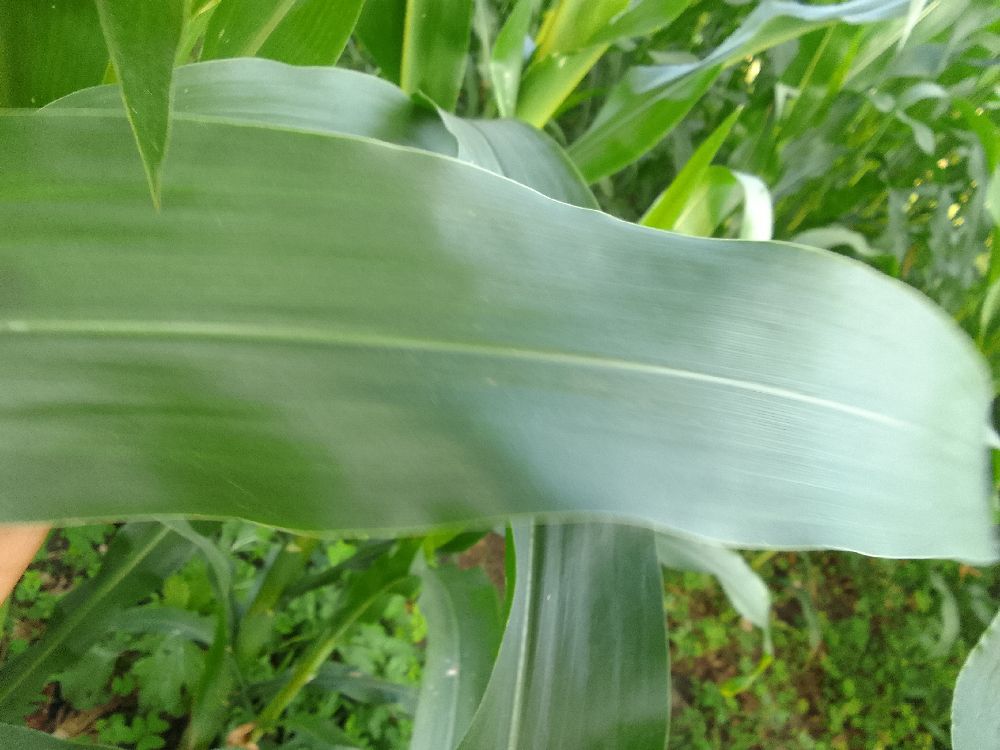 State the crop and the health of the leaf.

maize, healthy
